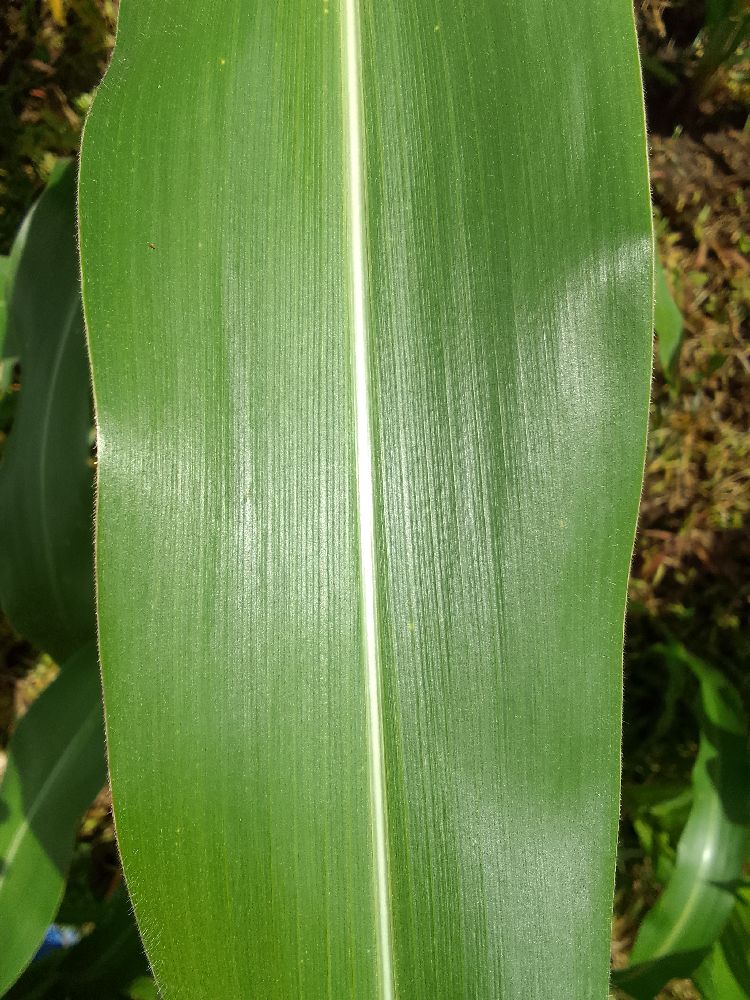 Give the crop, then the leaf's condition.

maize, healthy
